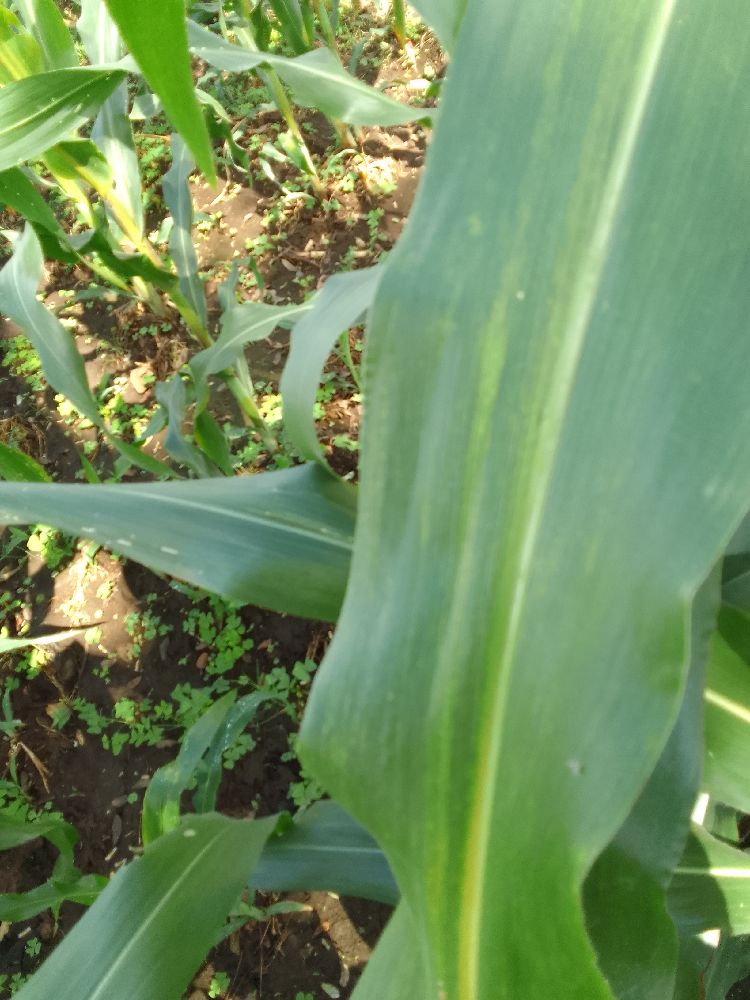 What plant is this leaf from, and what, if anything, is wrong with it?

maize, maize lethal necrosis
